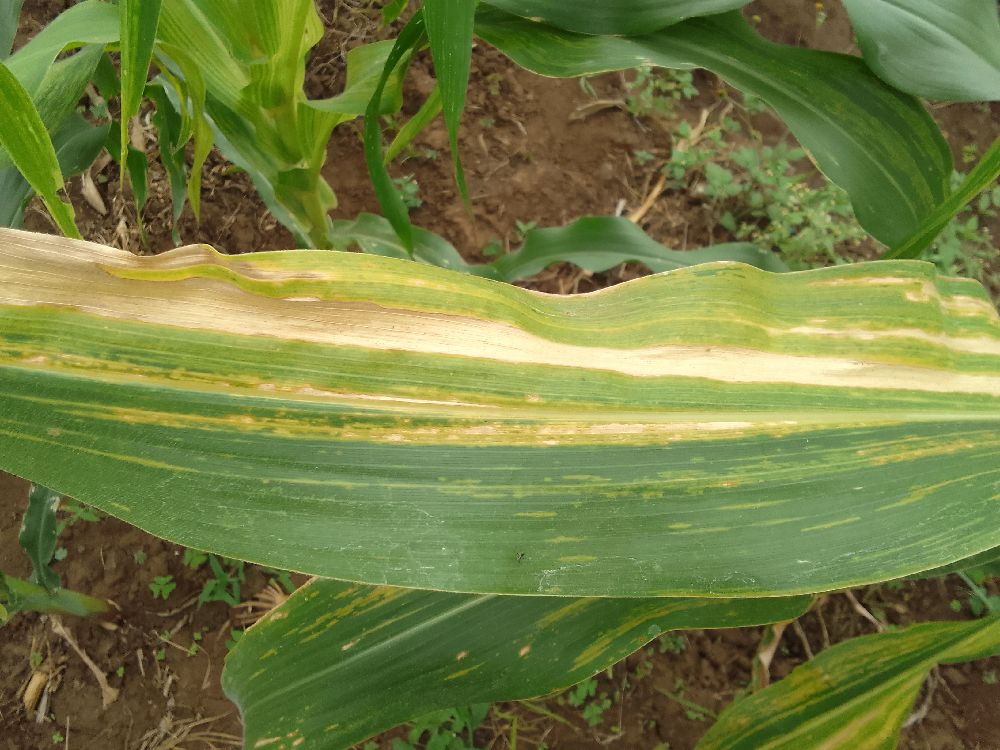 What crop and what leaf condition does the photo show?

maize, maize lethal necrosis
